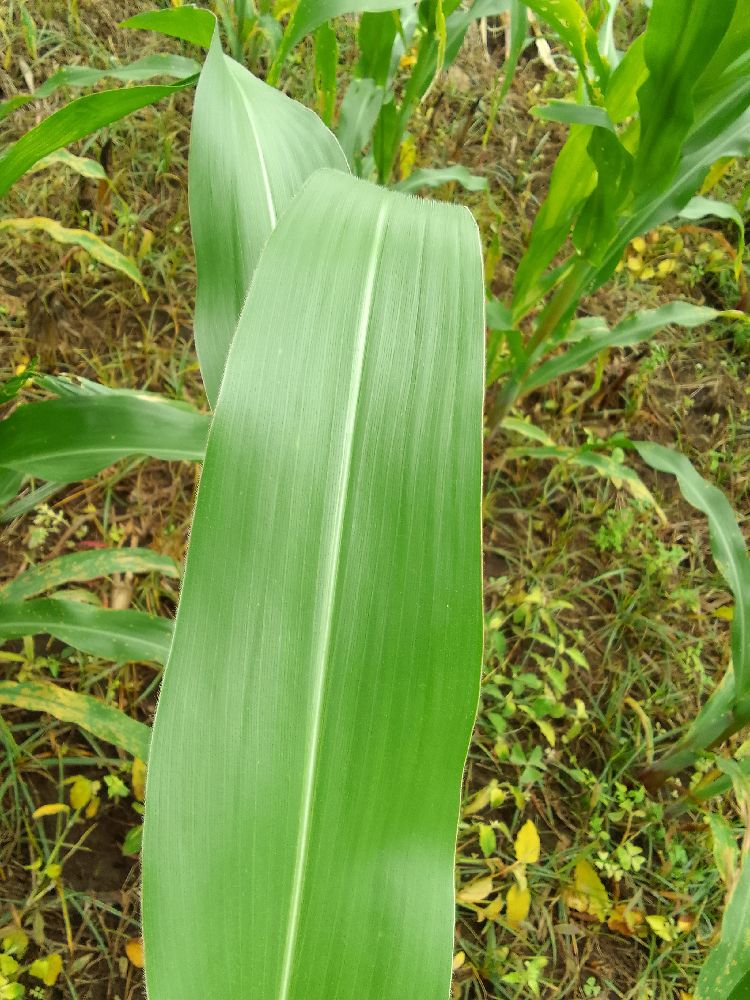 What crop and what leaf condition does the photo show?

maize, healthy
